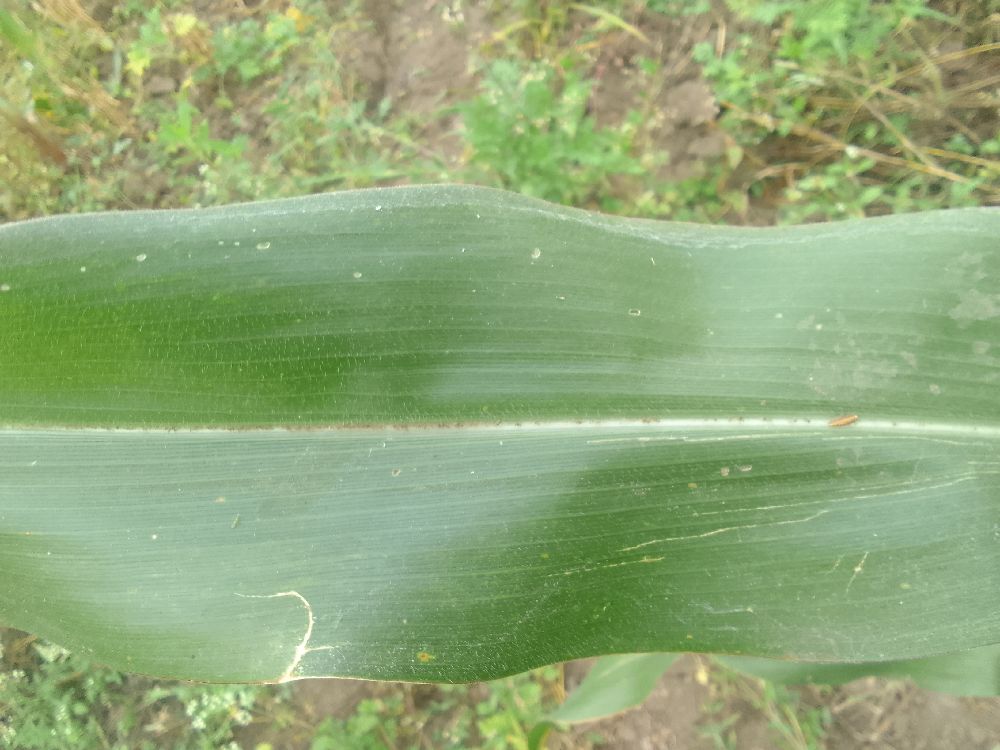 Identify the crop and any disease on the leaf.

maize, healthy
